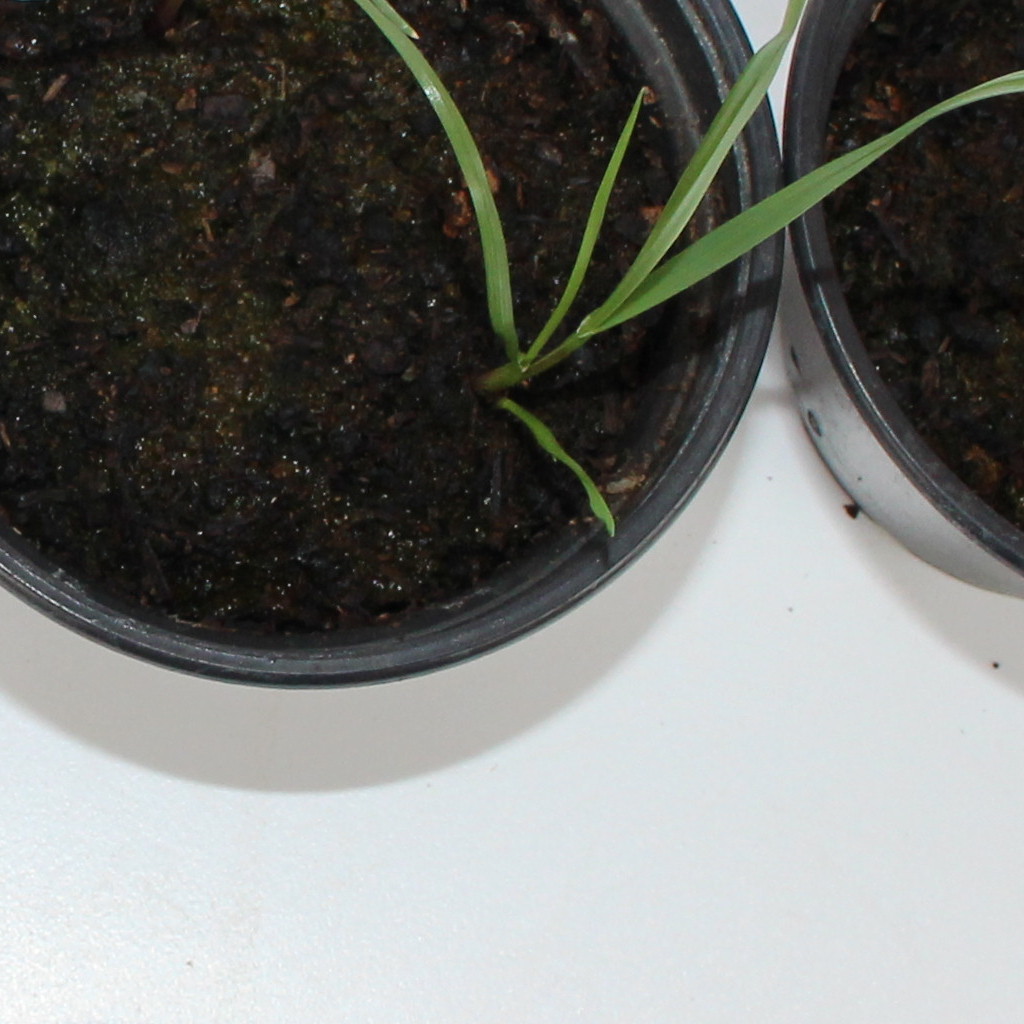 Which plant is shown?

Lolium multiflorum
